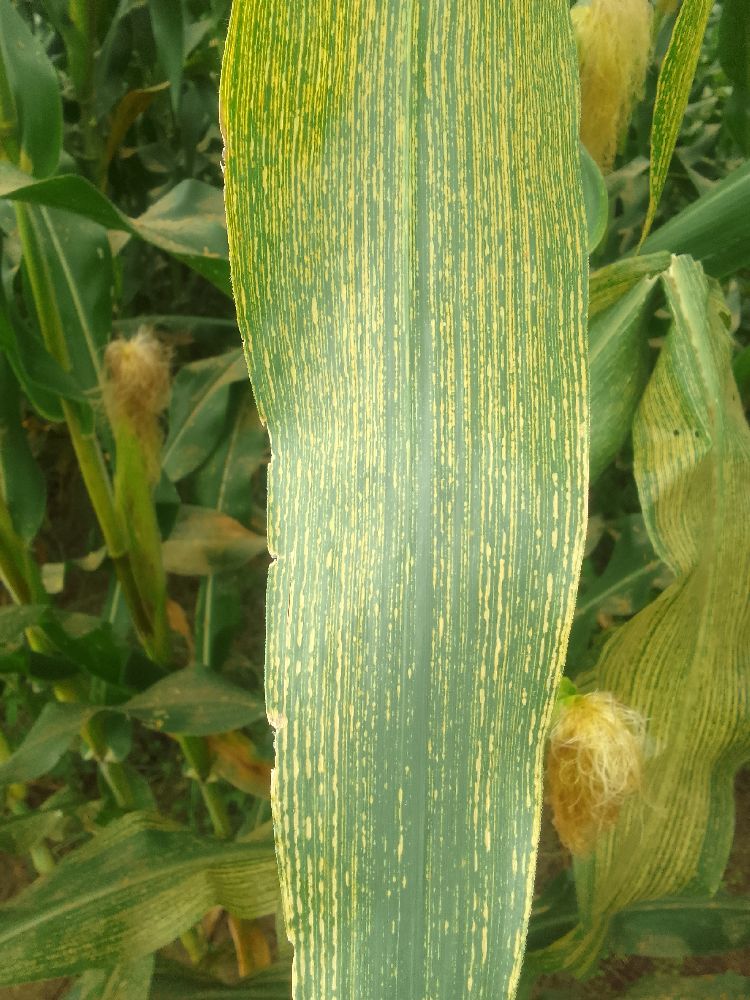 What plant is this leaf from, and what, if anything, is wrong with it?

maize, maize streak virus
